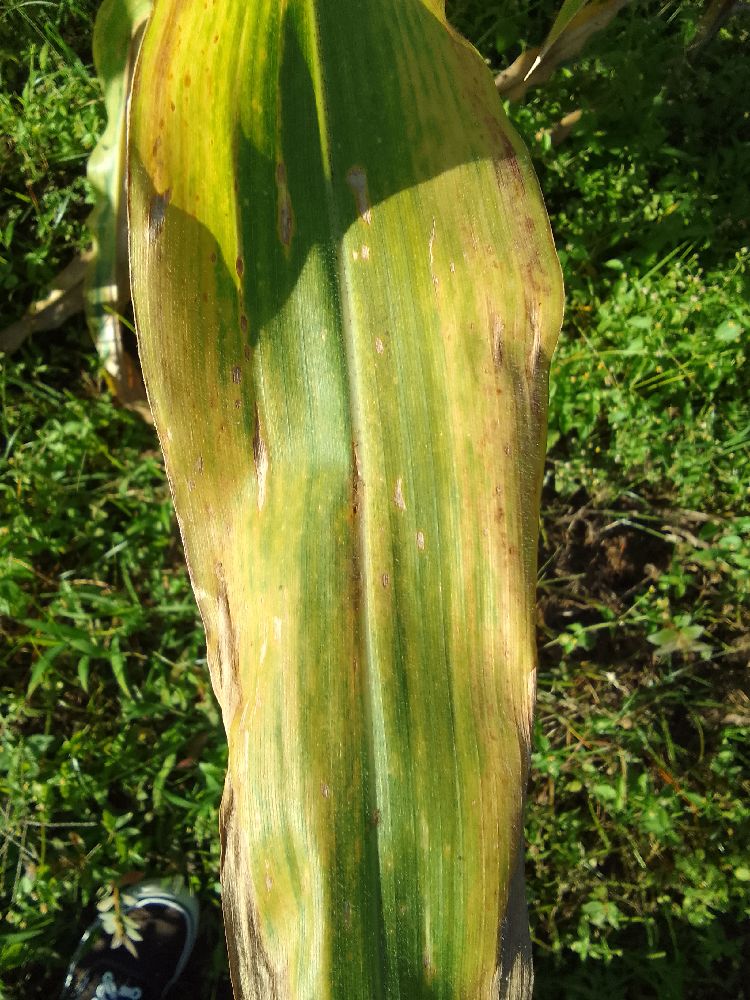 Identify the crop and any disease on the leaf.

maize, maize lethal necrosis
